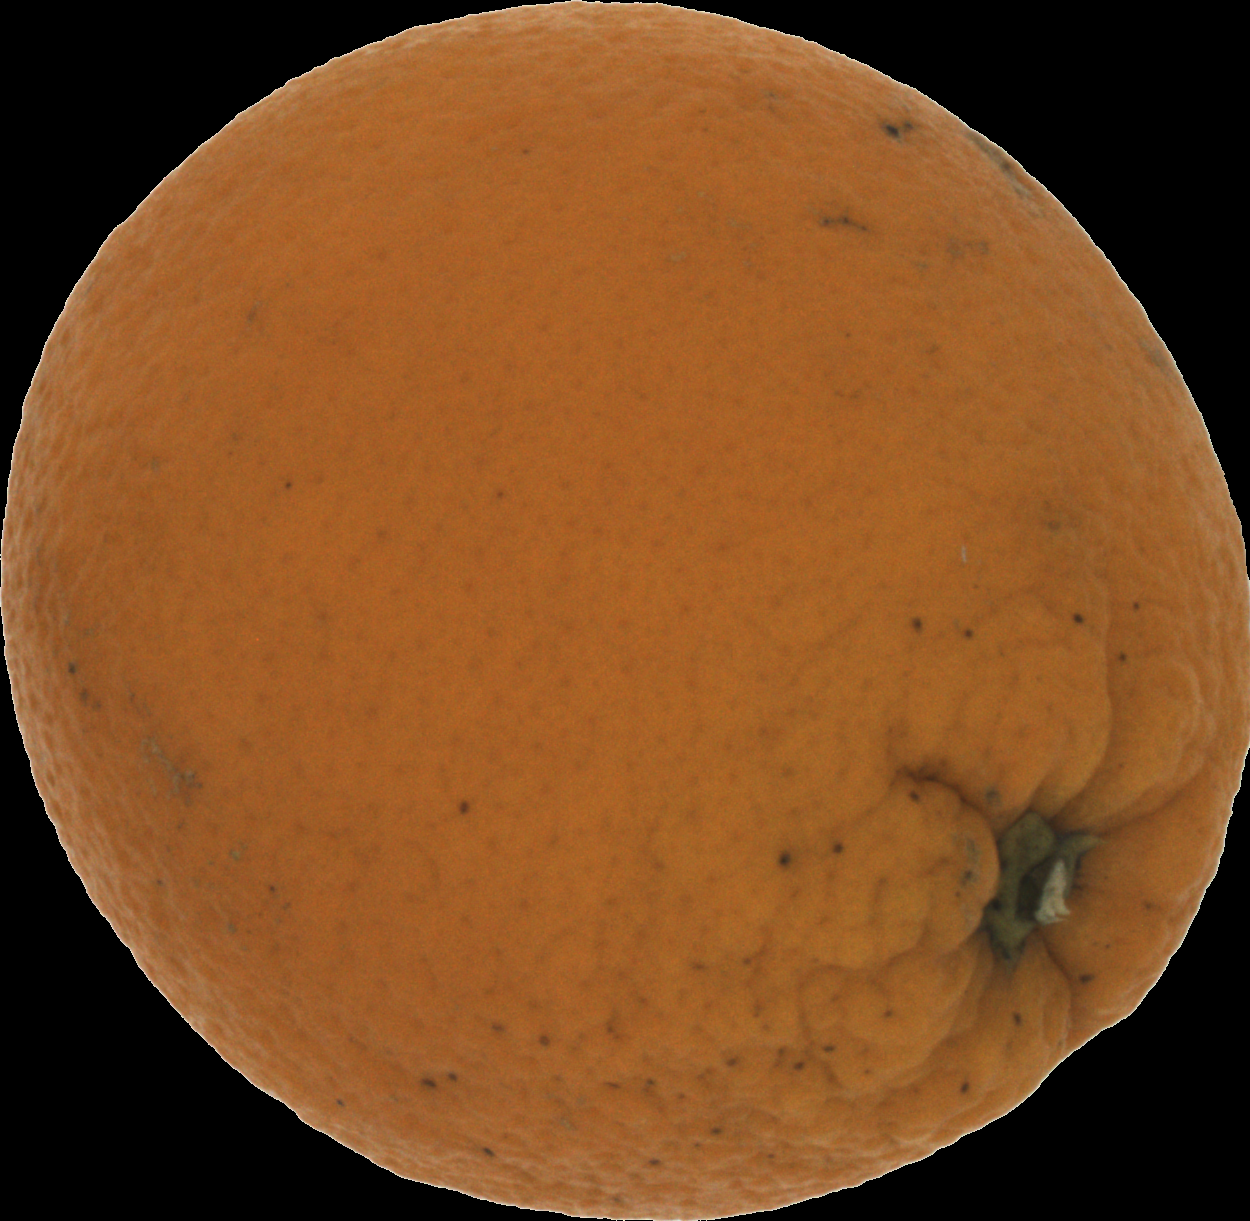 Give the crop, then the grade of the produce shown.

orange, bad
